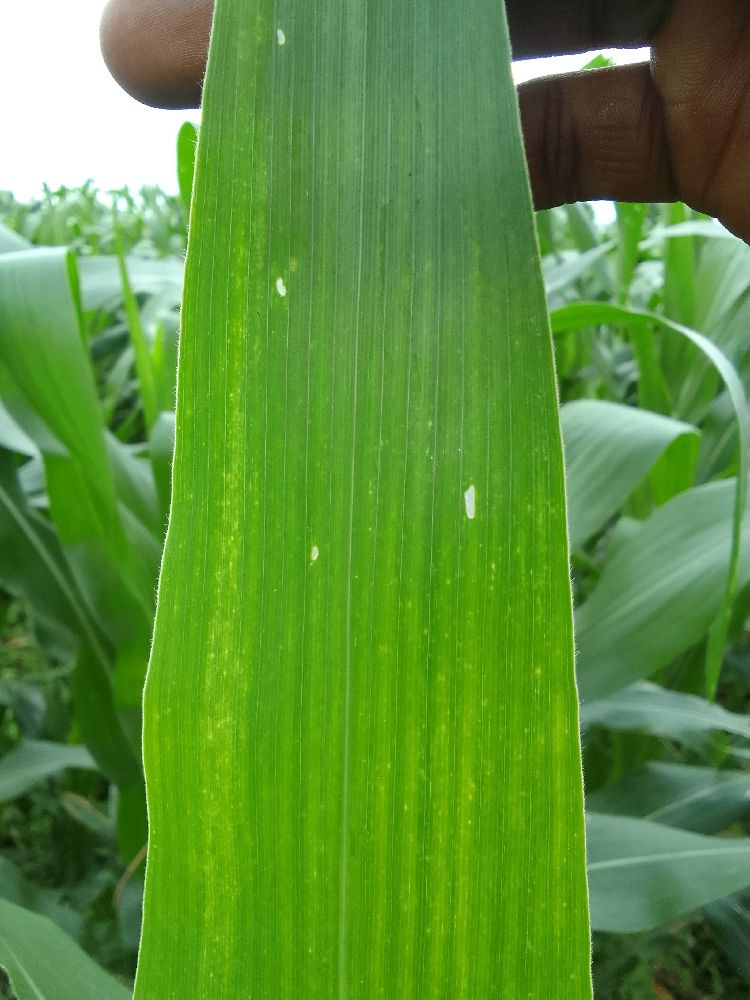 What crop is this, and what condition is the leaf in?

maize, healthy
